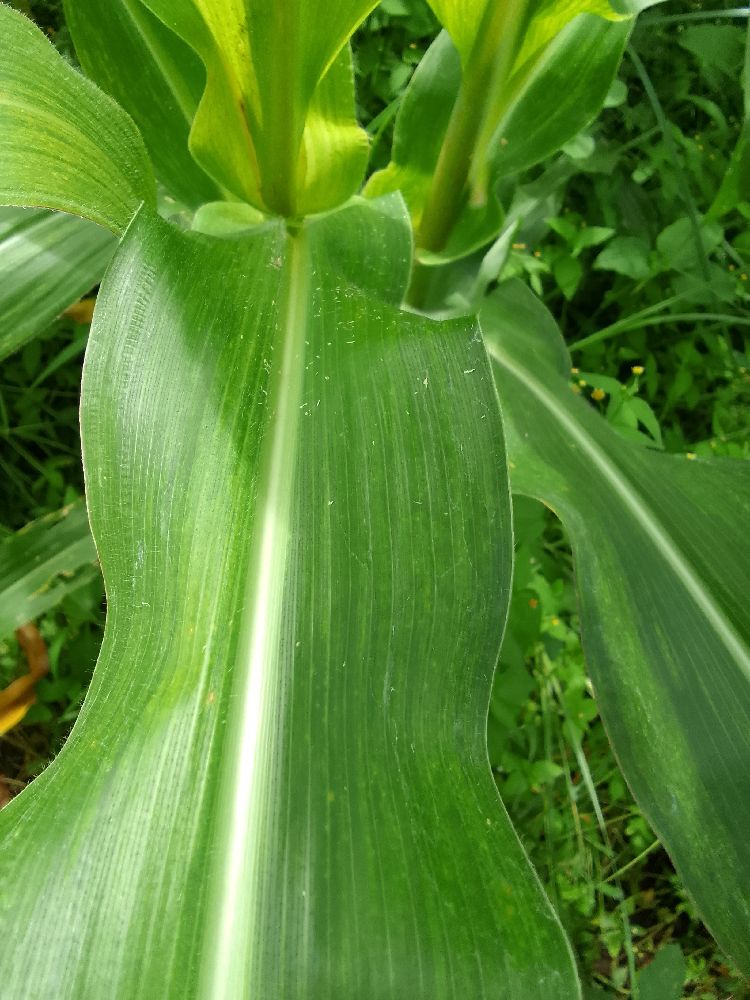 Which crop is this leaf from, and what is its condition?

maize, maize lethal necrosis
